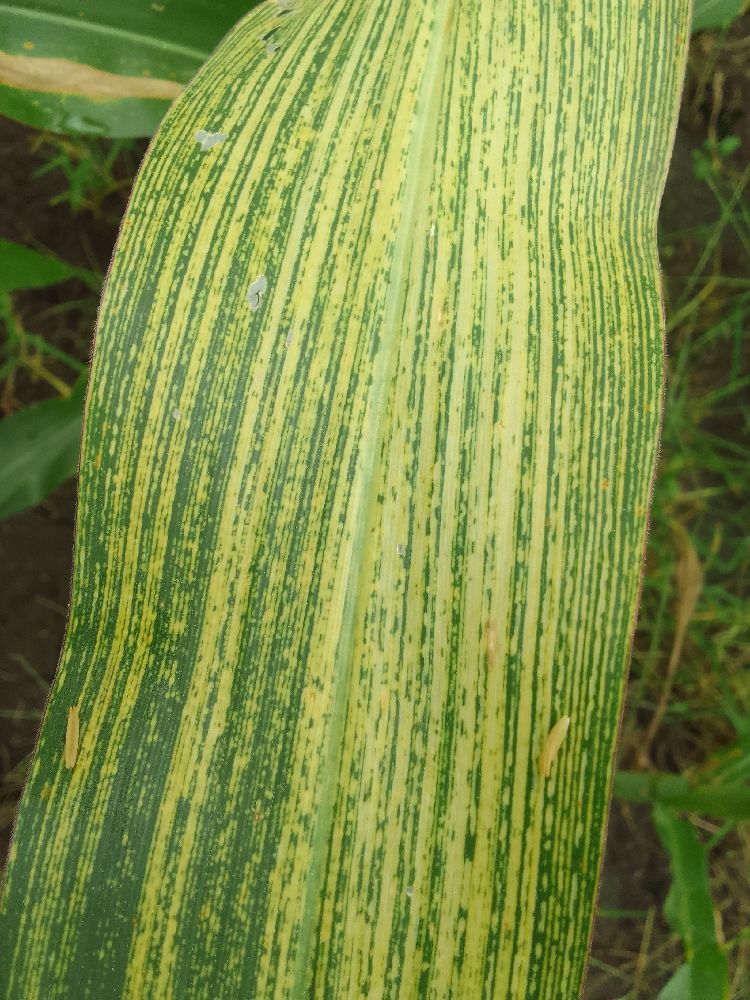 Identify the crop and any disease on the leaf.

maize, maize streak virus
